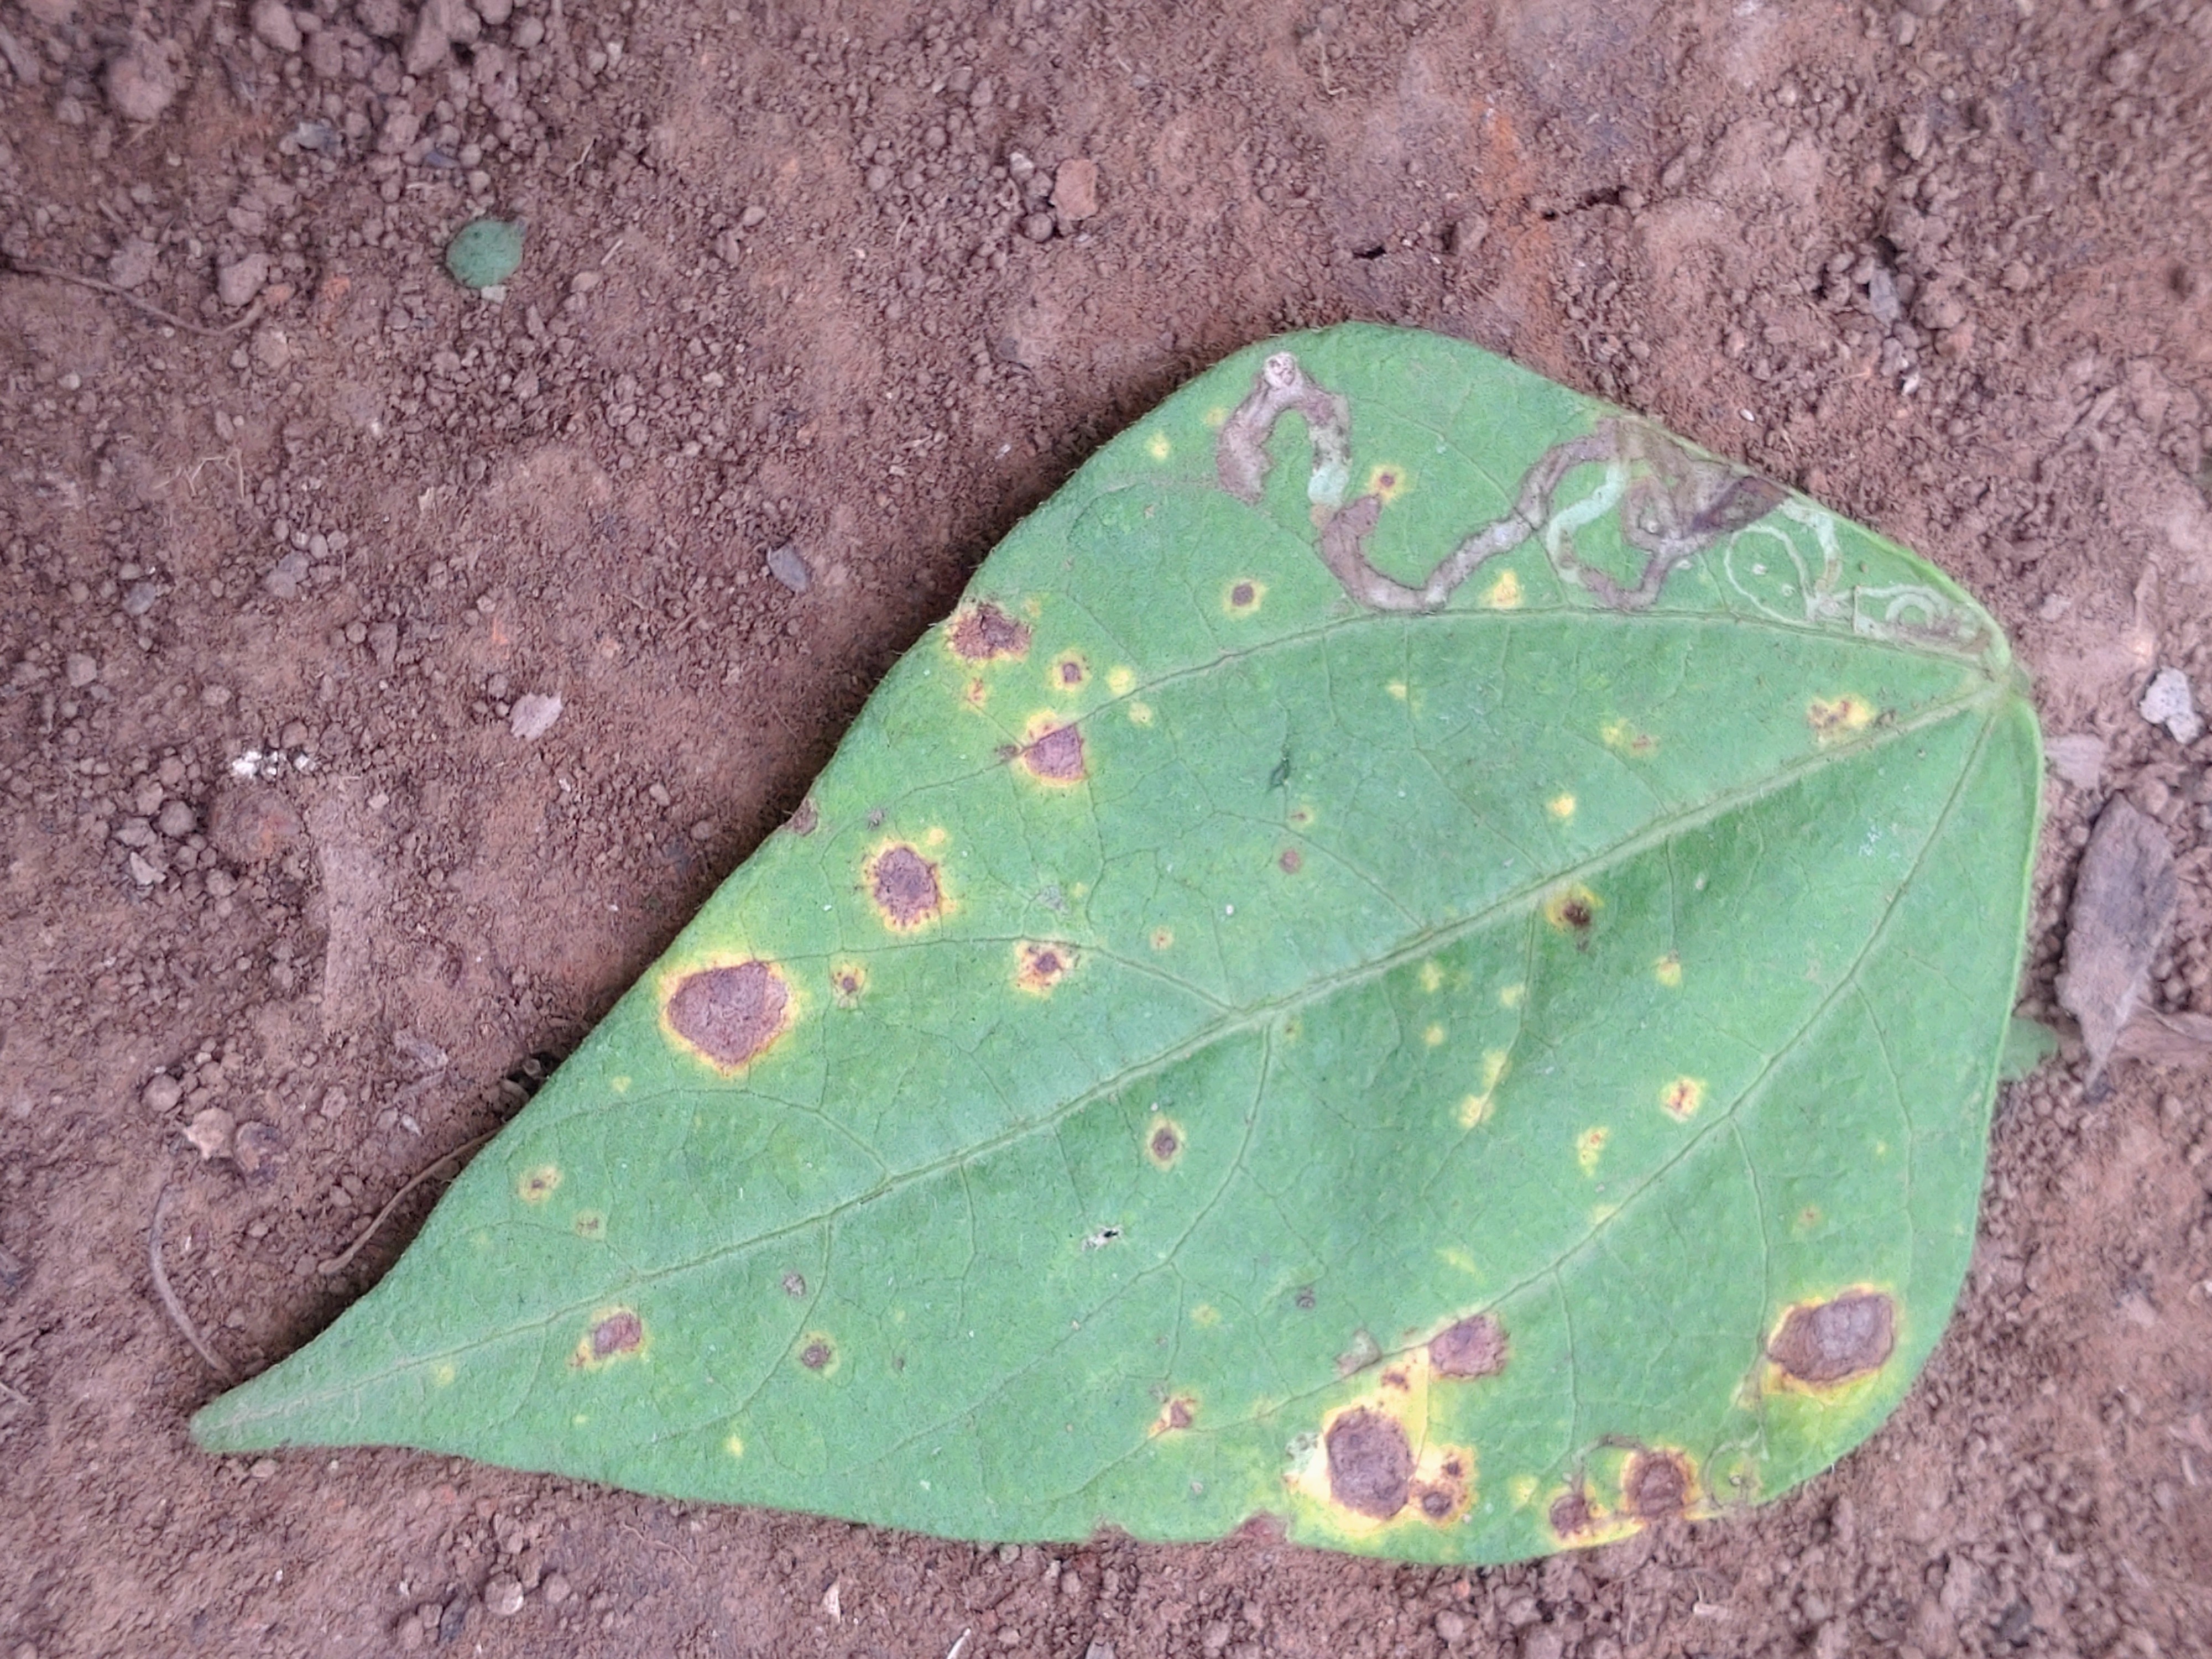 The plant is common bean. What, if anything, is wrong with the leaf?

rust
